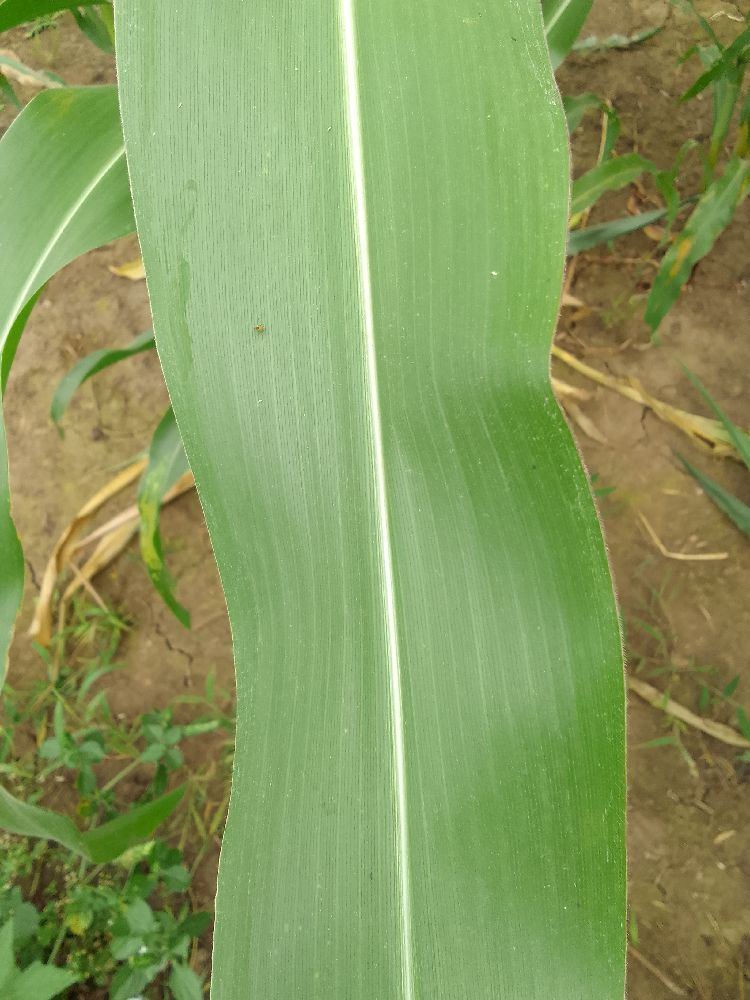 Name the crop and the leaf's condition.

maize, healthy
